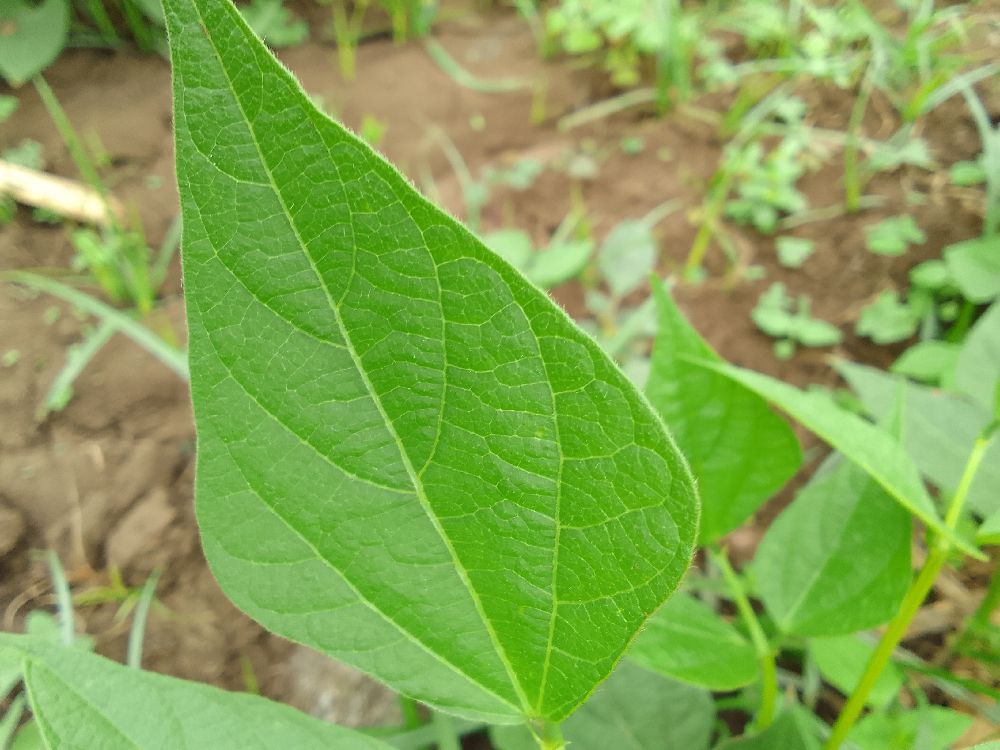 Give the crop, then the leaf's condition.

common bean, healthy
